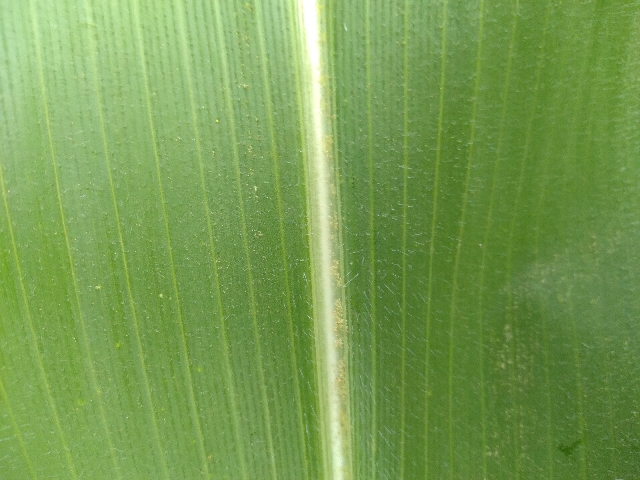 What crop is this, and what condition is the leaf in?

maize, healthy
